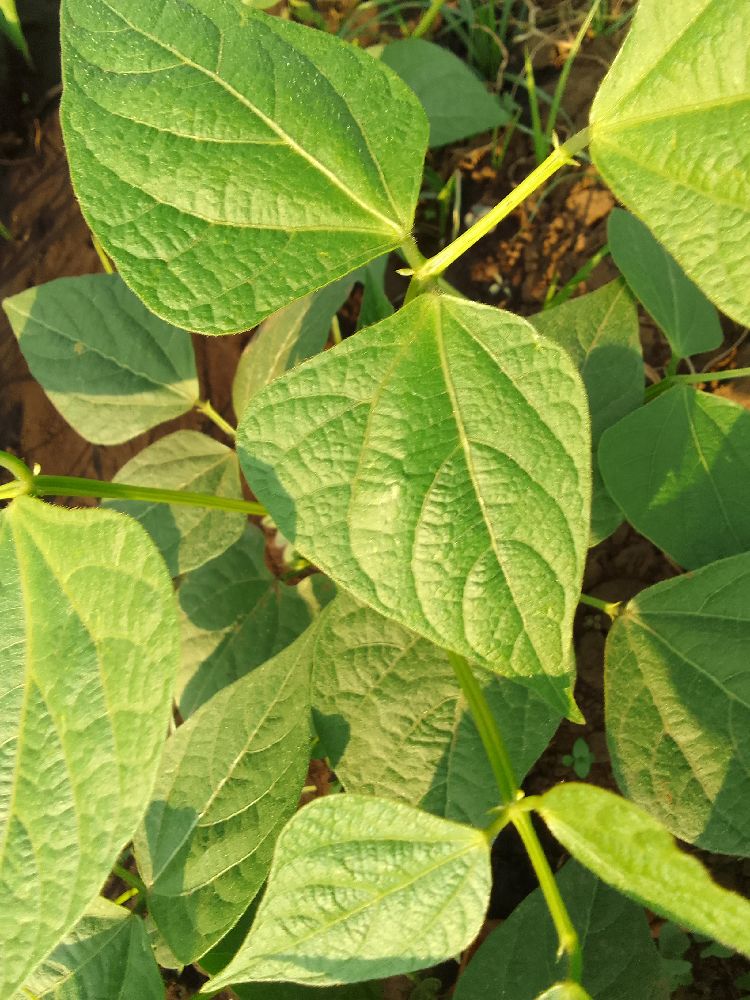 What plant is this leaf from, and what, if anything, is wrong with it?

common bean, healthy
